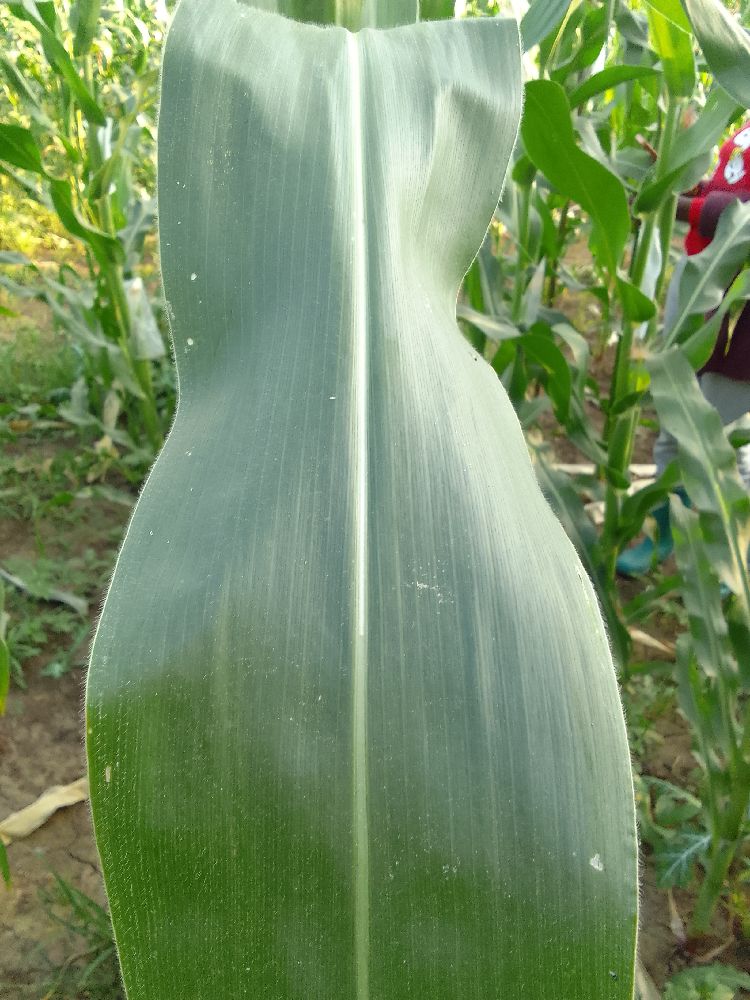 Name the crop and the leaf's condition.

maize, healthy
